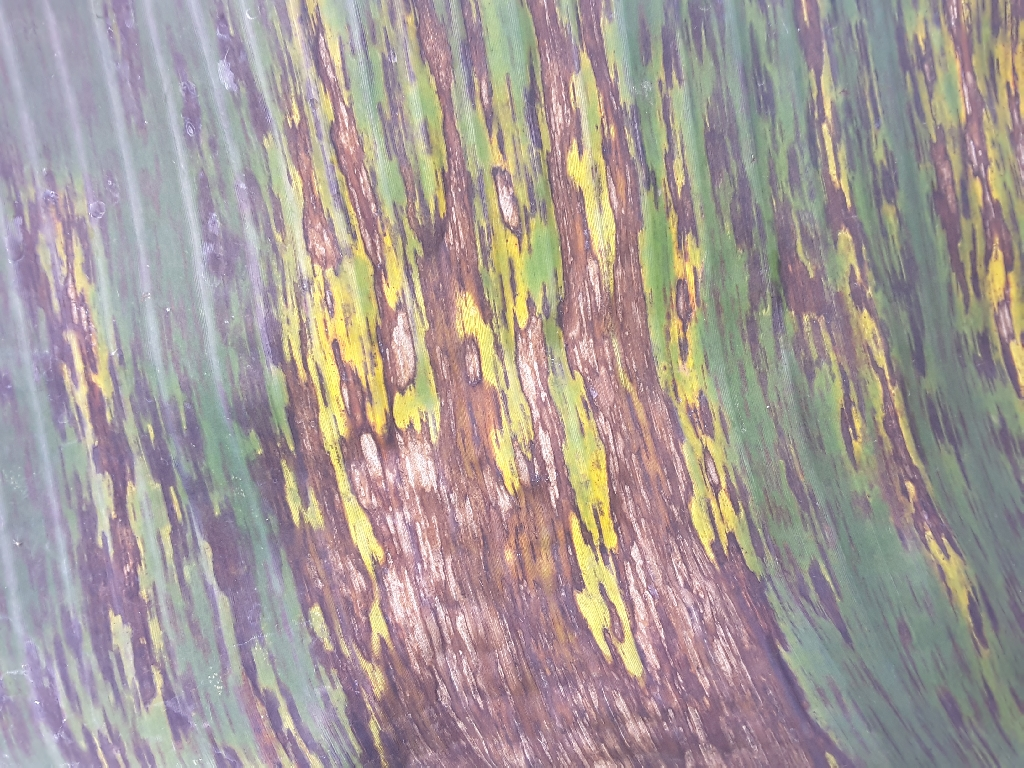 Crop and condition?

banana, black sigatoka
